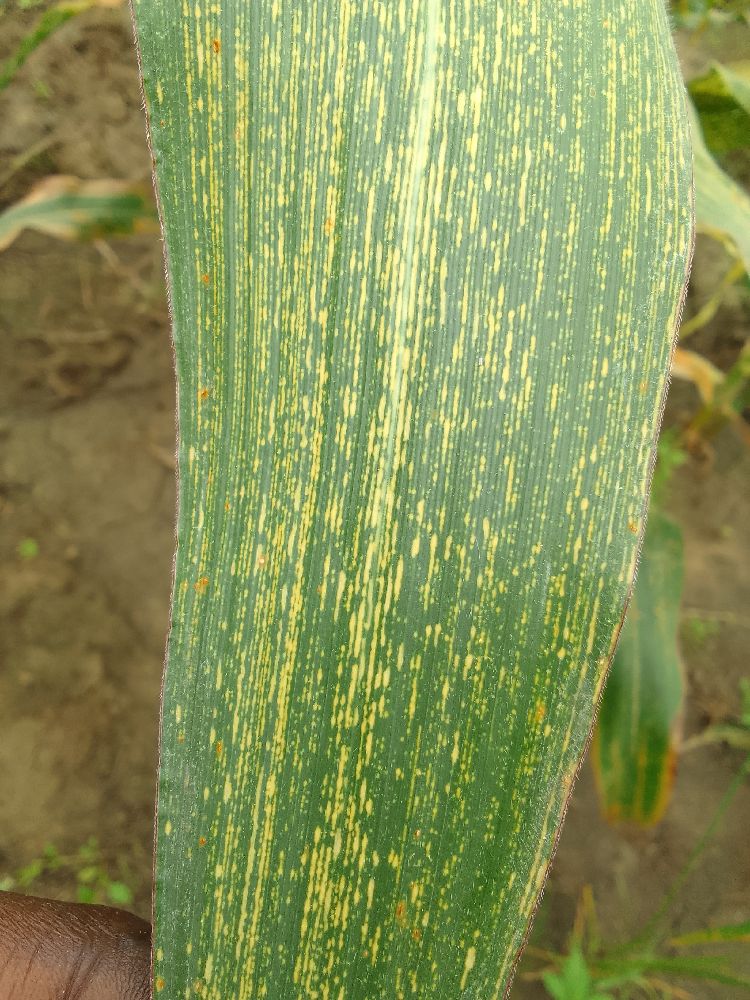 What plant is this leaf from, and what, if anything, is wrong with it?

maize, maize streak virus
